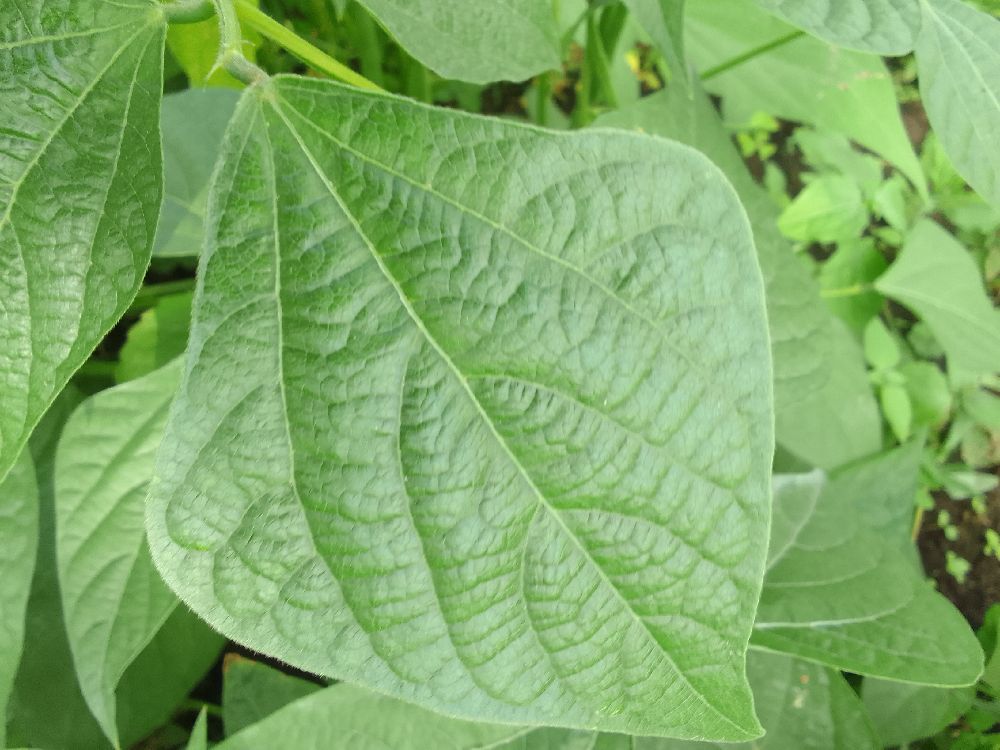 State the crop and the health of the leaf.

common bean, healthy
